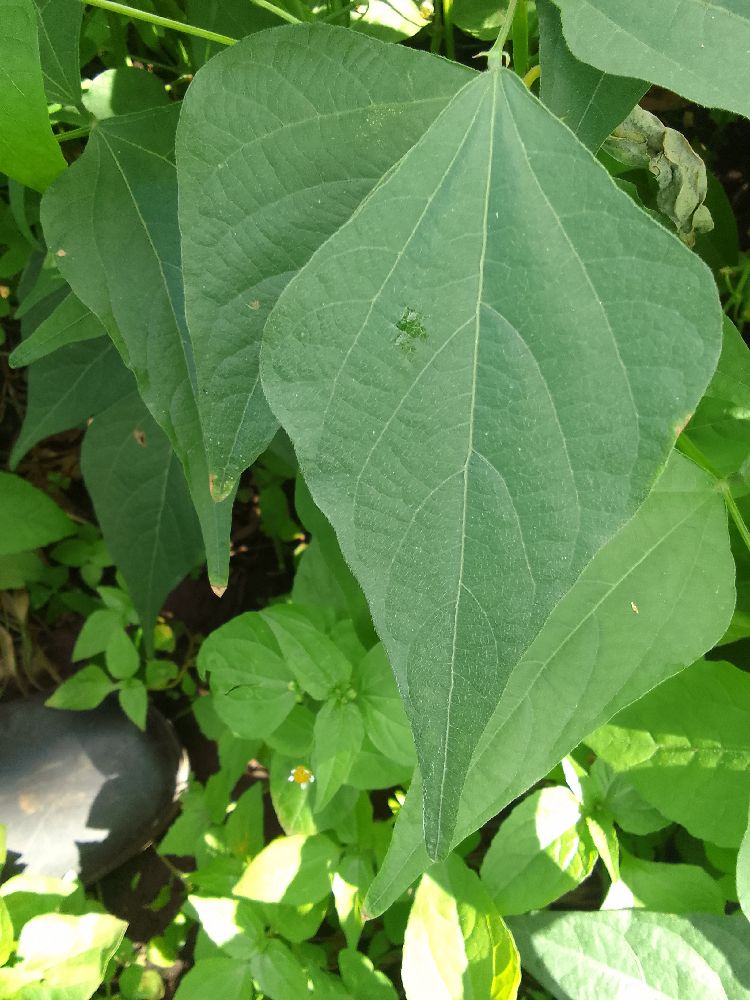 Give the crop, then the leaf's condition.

common bean, healthy
